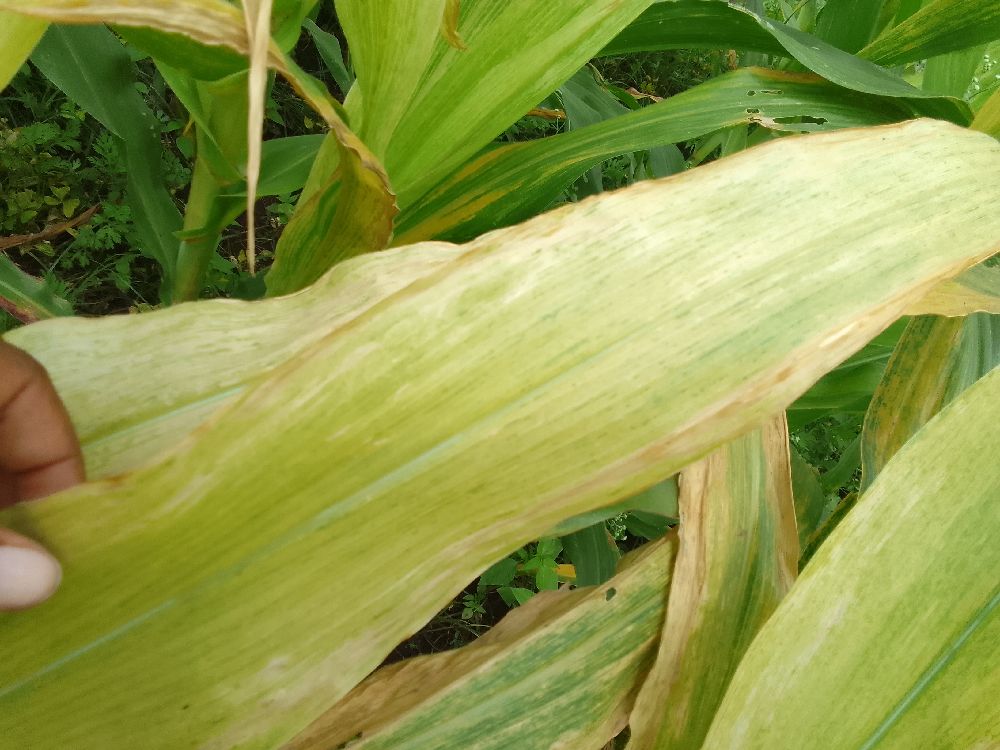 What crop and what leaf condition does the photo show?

maize, maize lethal necrosis
